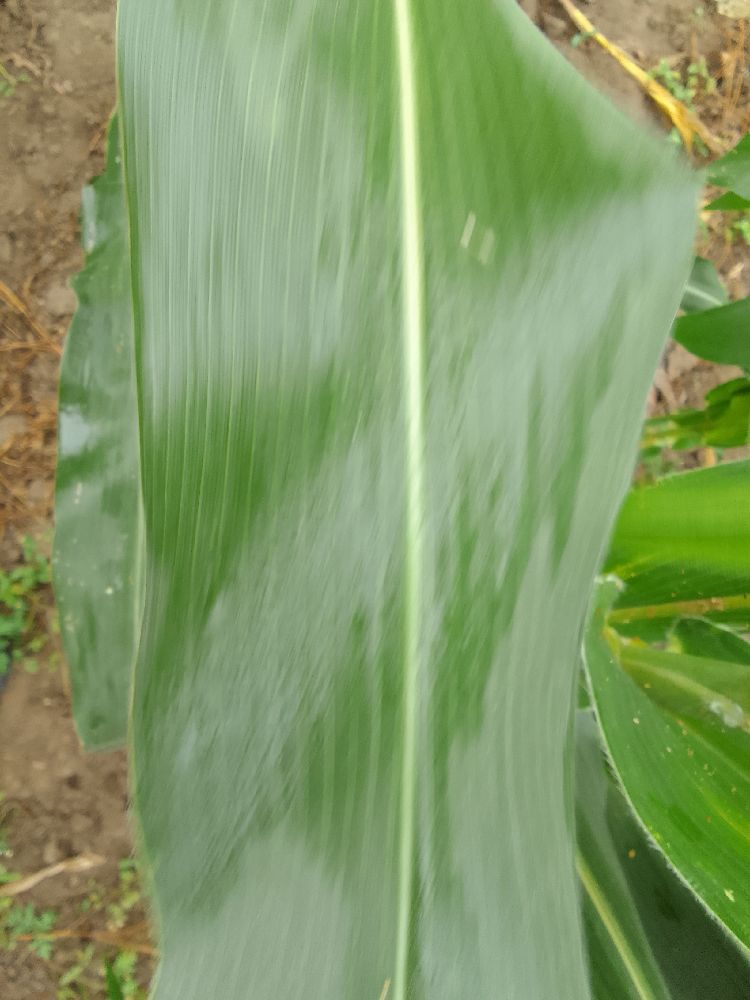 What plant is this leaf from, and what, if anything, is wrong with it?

maize, healthy
